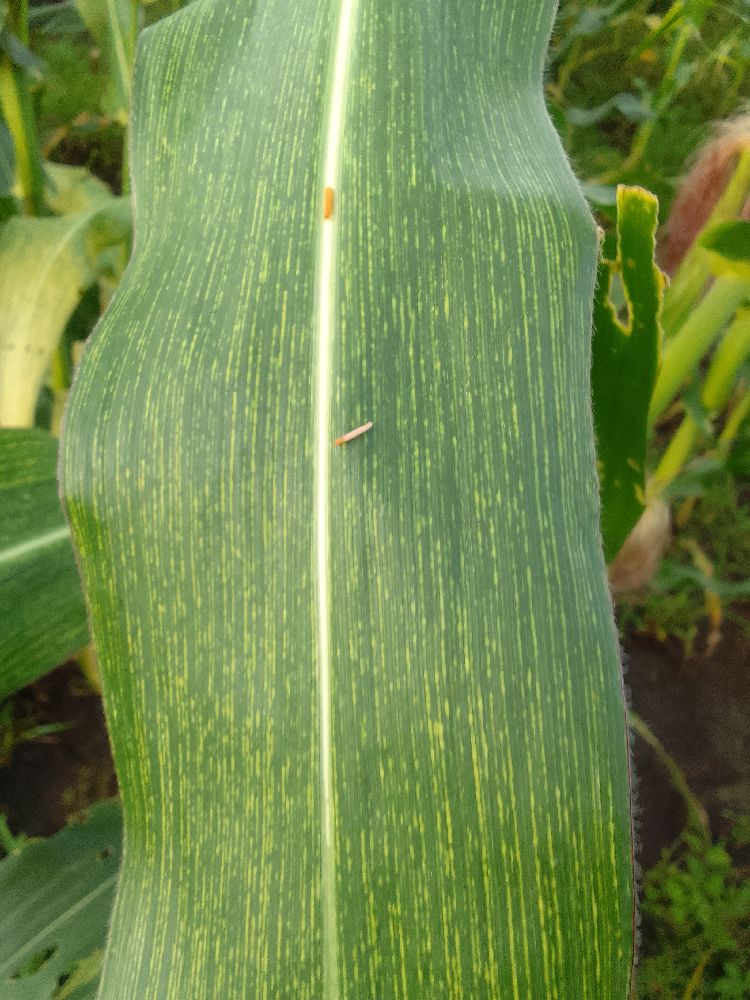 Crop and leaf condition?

maize, maize streak virus
